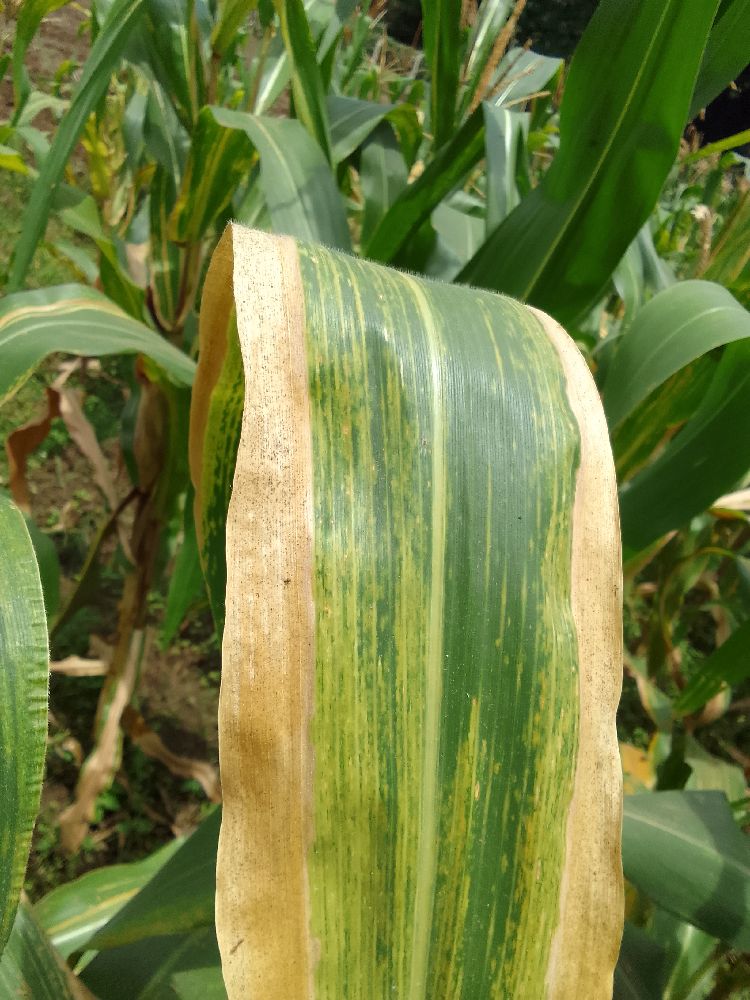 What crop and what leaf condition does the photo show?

maize, maize lethal necrosis
